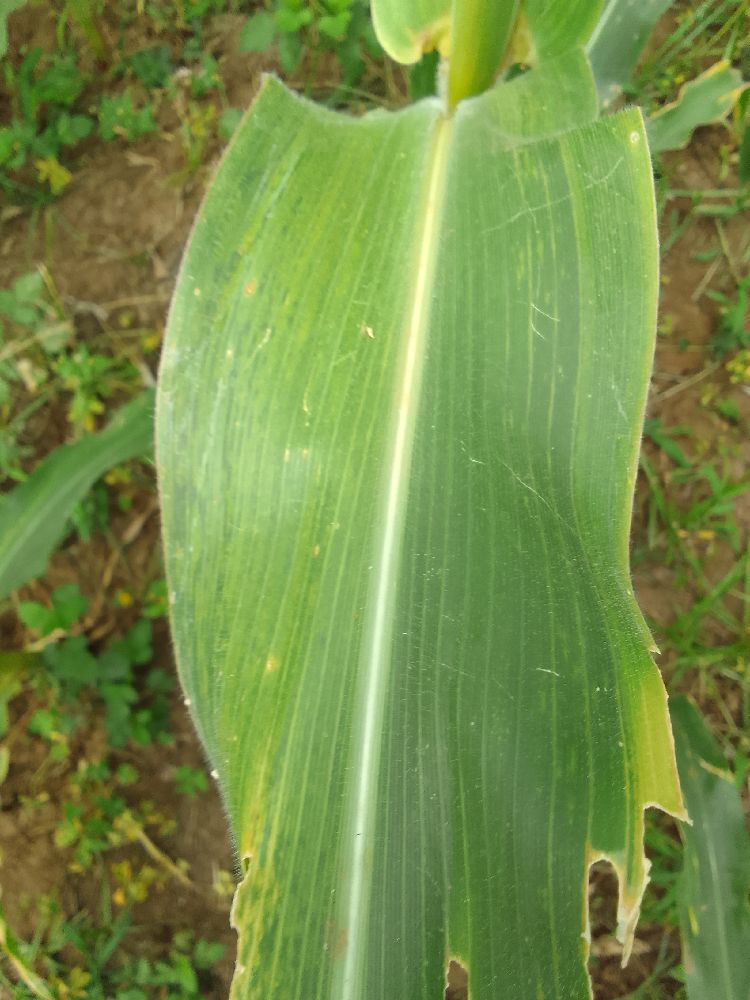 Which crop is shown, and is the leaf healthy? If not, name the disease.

maize, maize lethal necrosis
